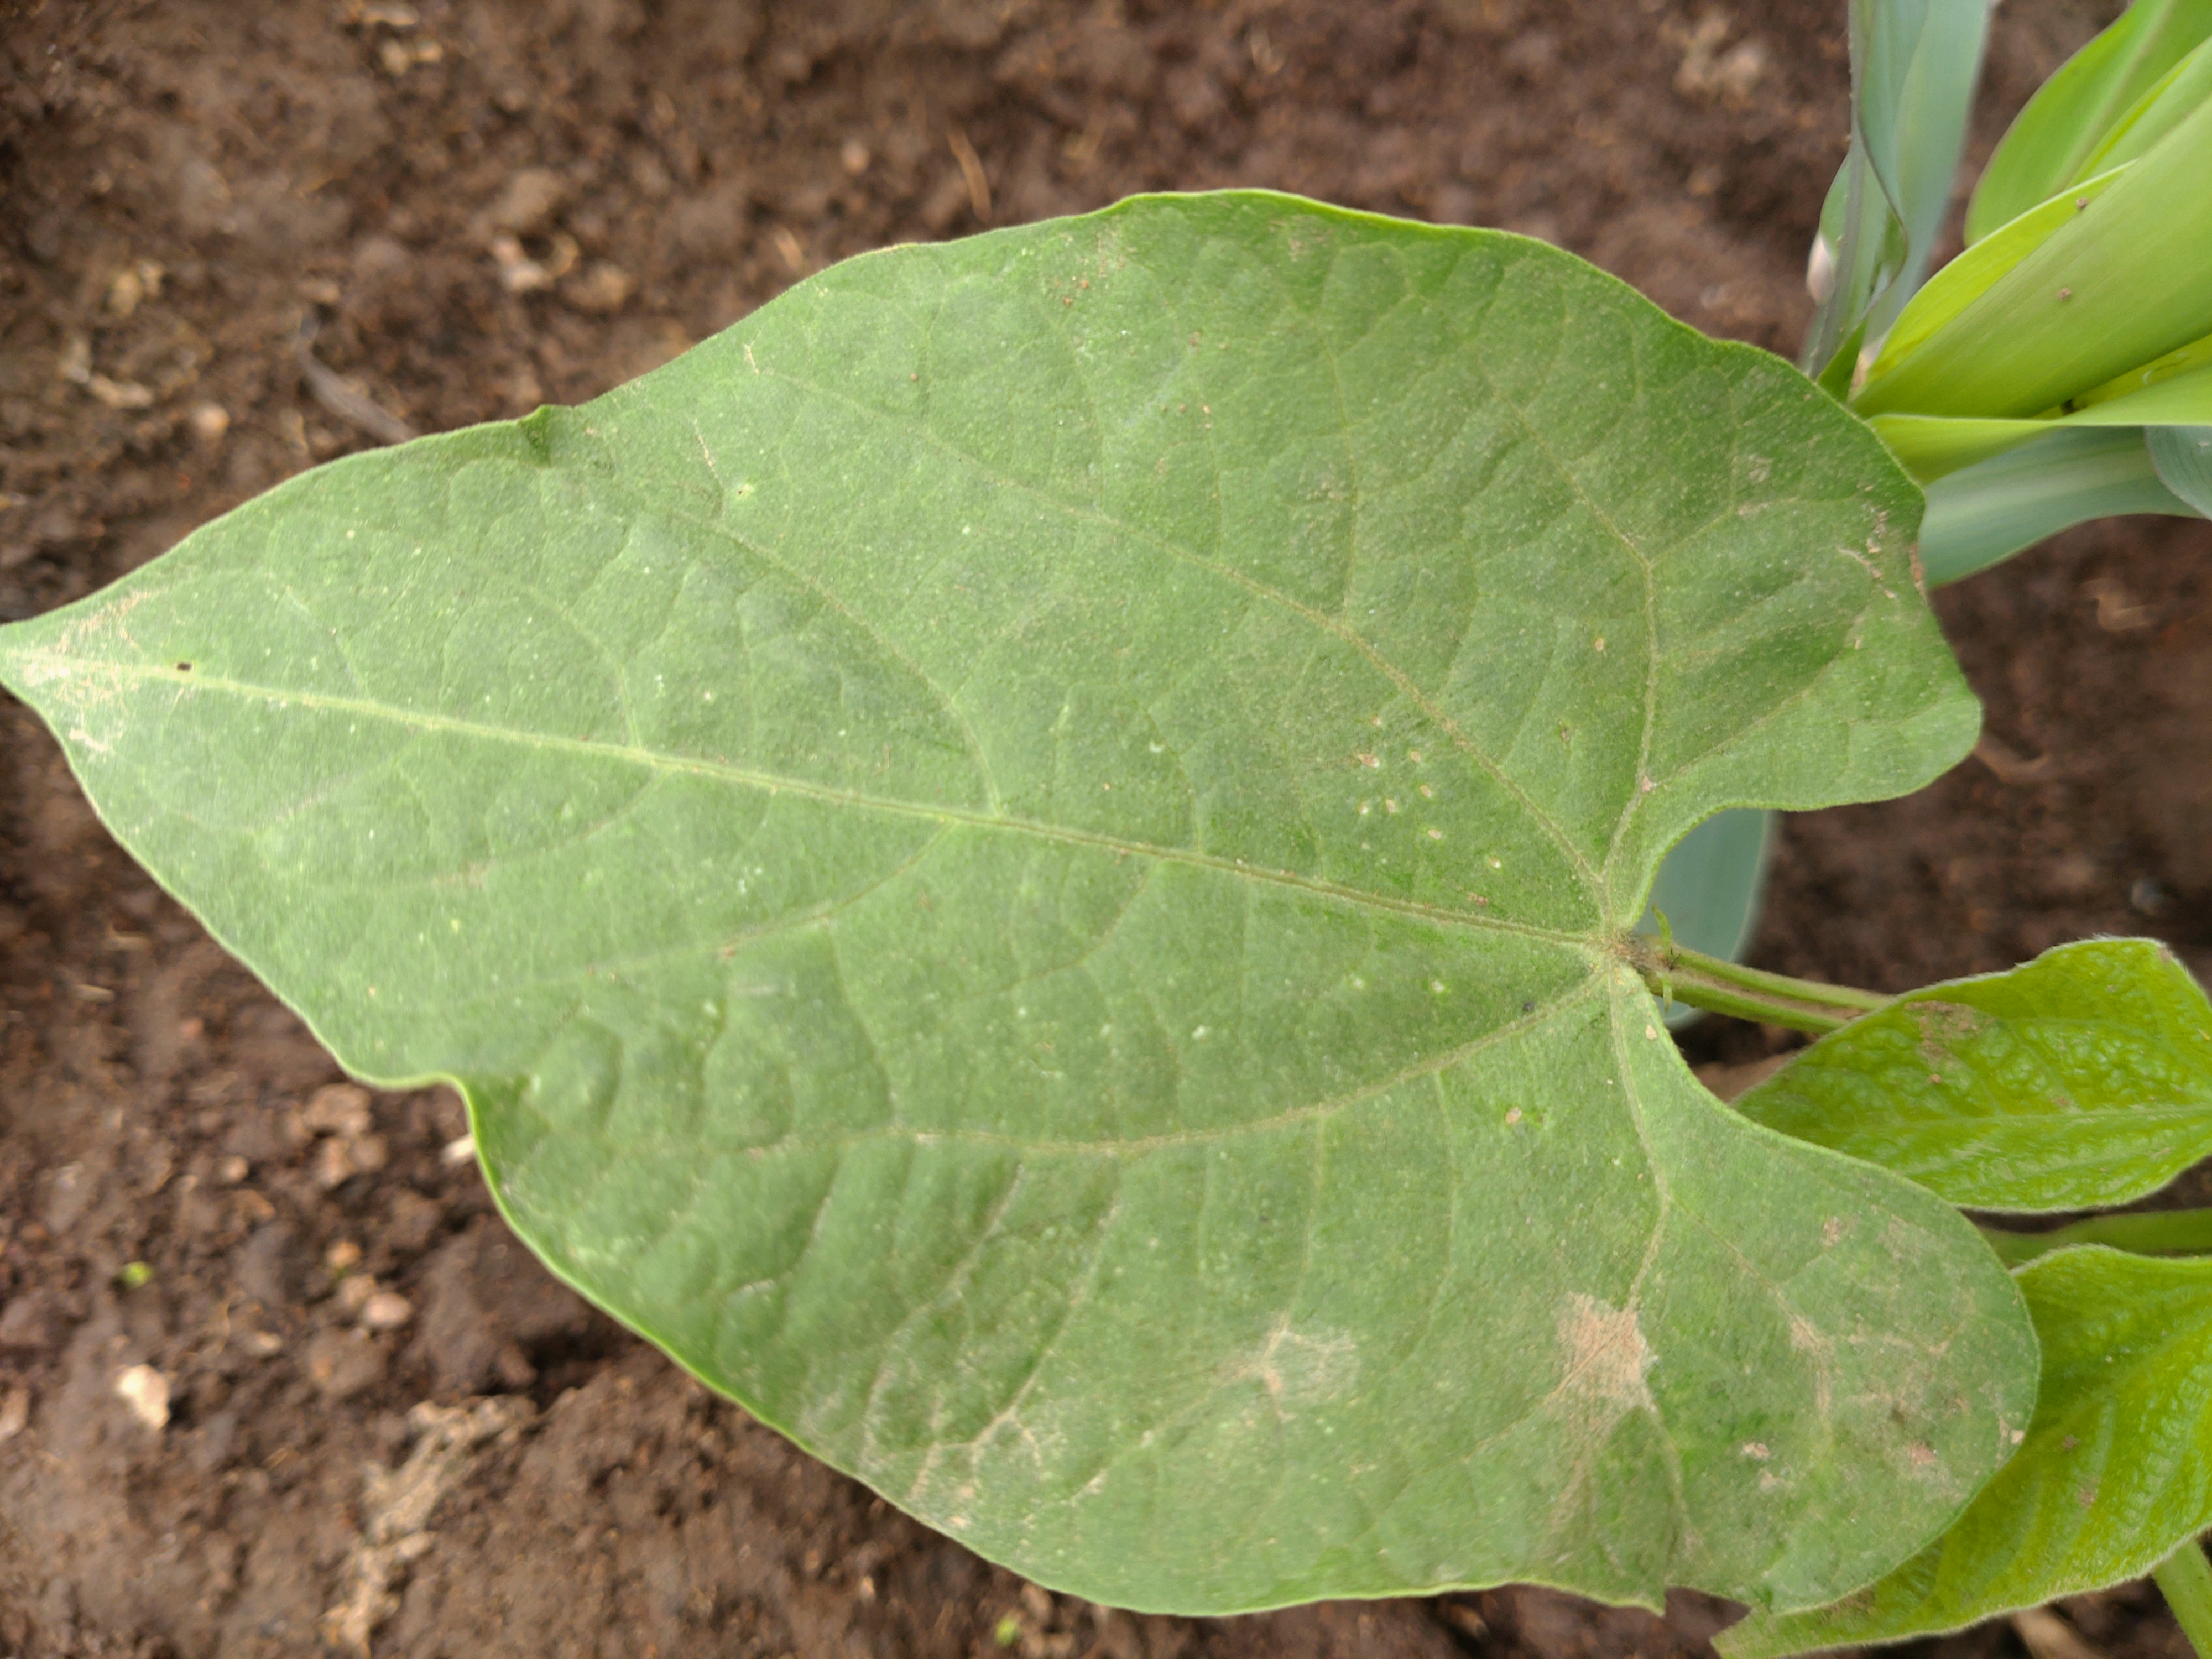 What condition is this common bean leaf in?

healthy
